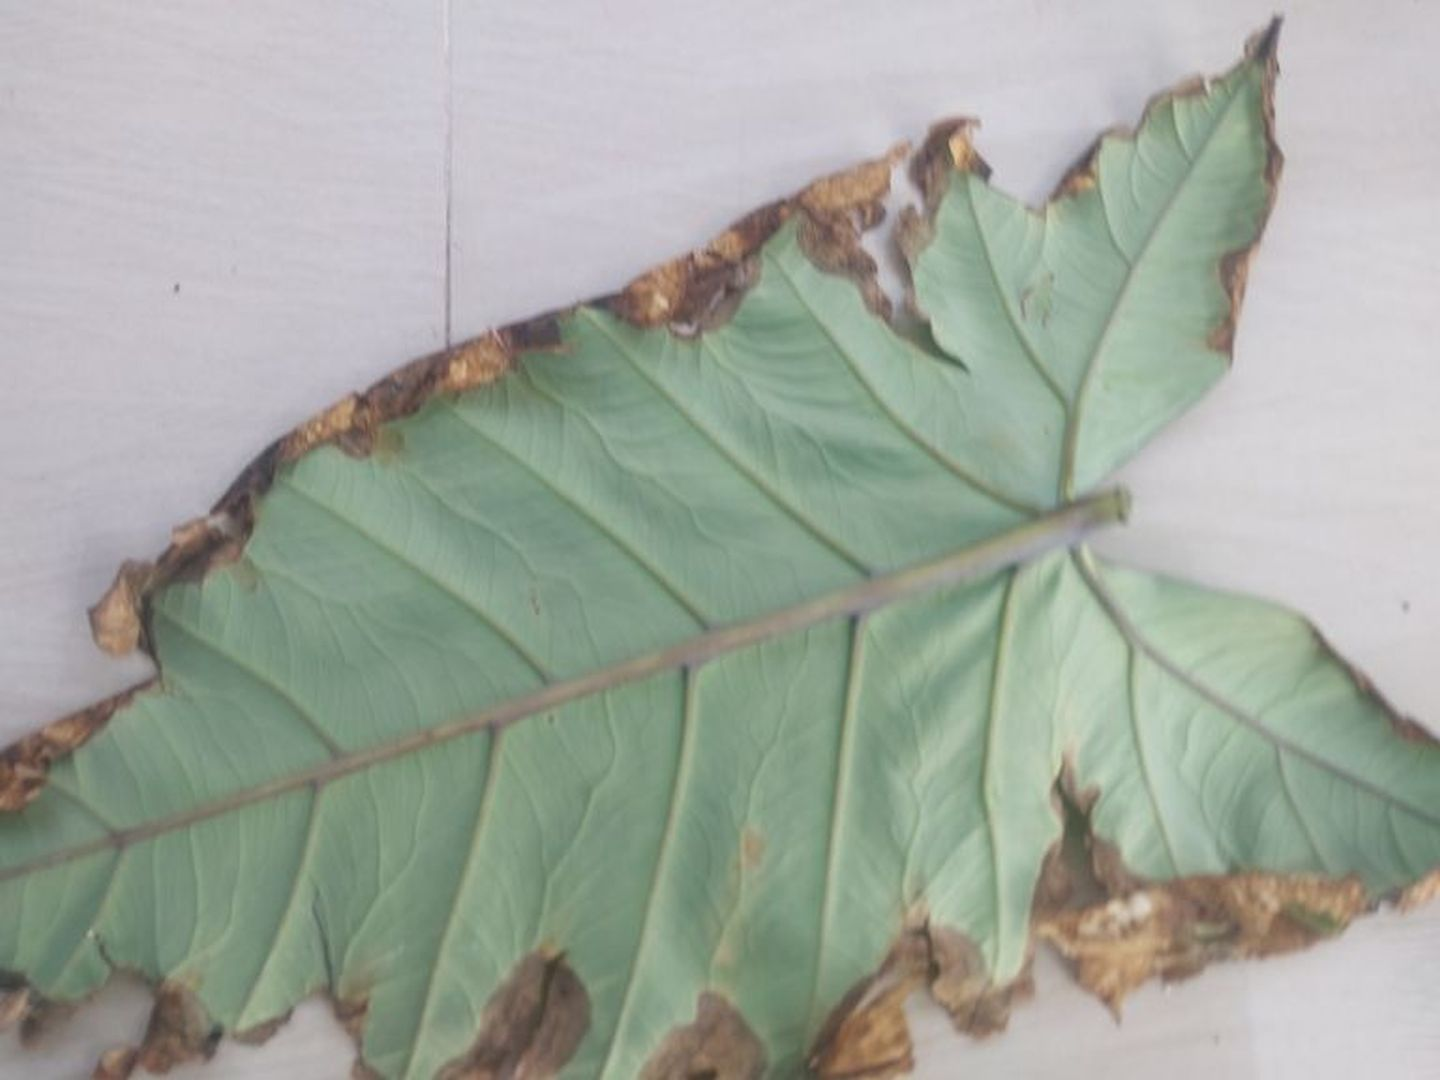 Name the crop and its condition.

taro, leaf blight
